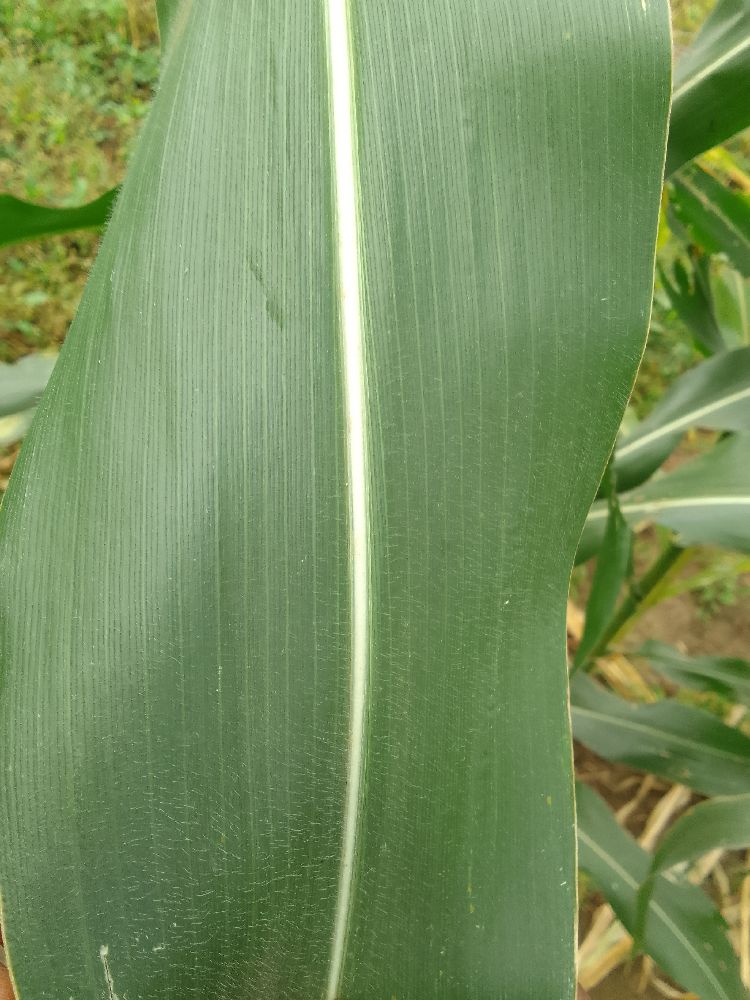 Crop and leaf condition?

maize, healthy
